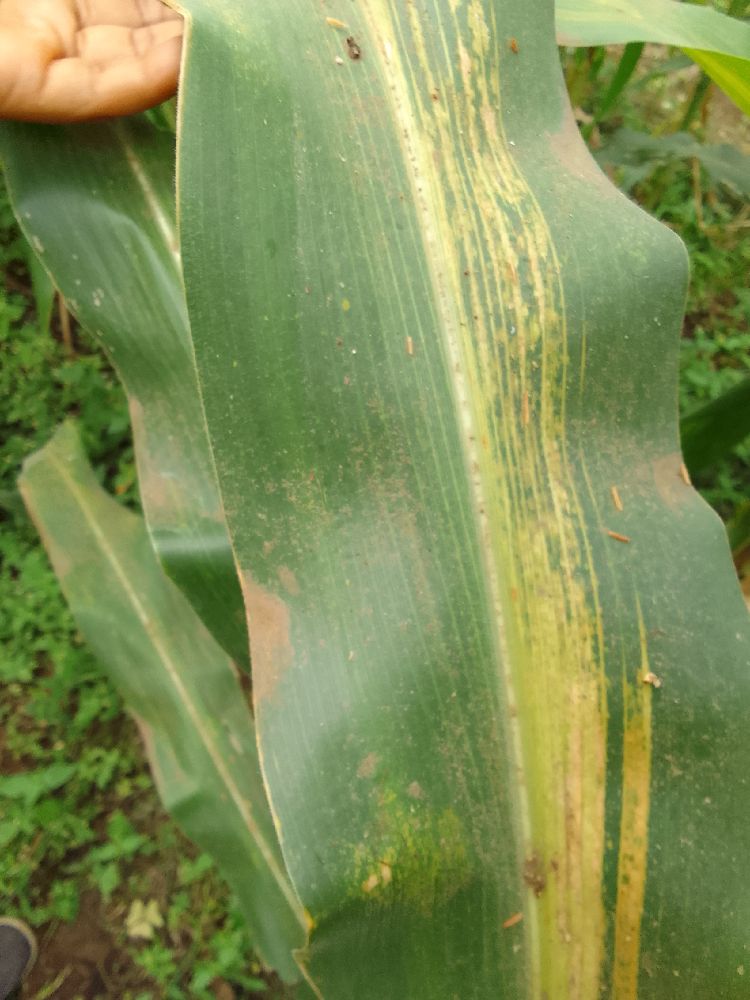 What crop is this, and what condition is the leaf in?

maize, maize lethal necrosis
